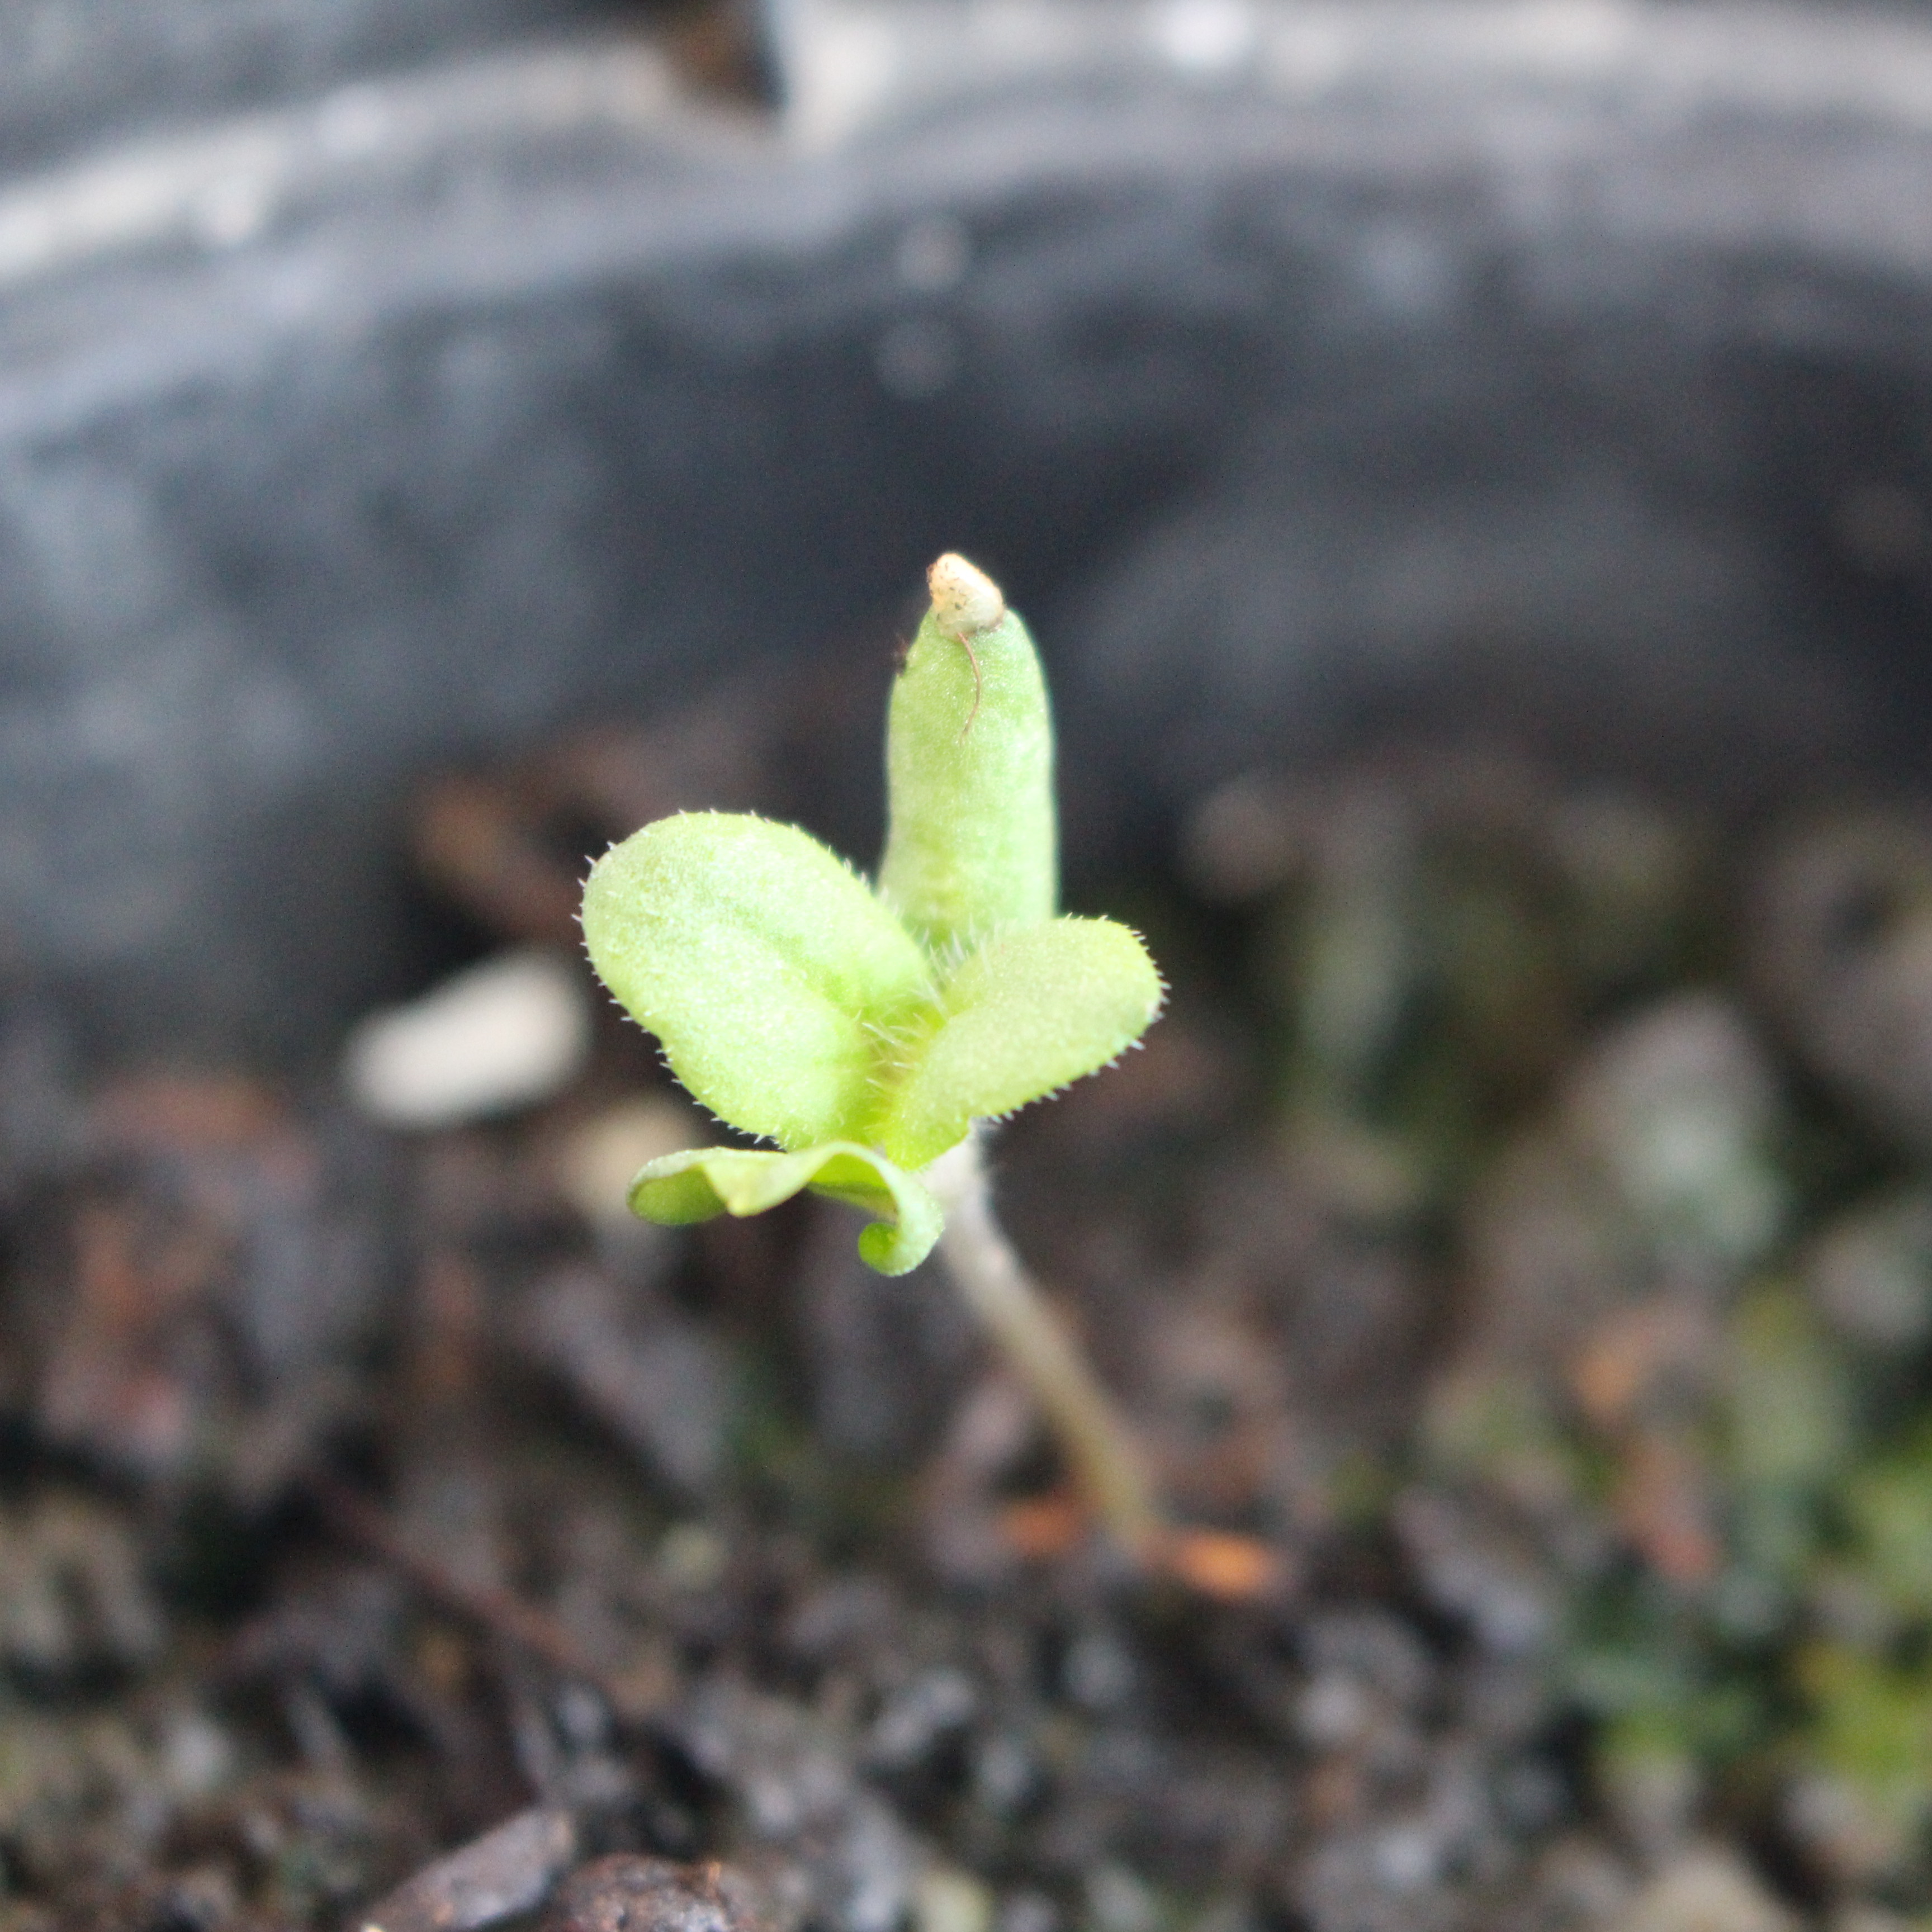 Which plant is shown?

Veronica persica
